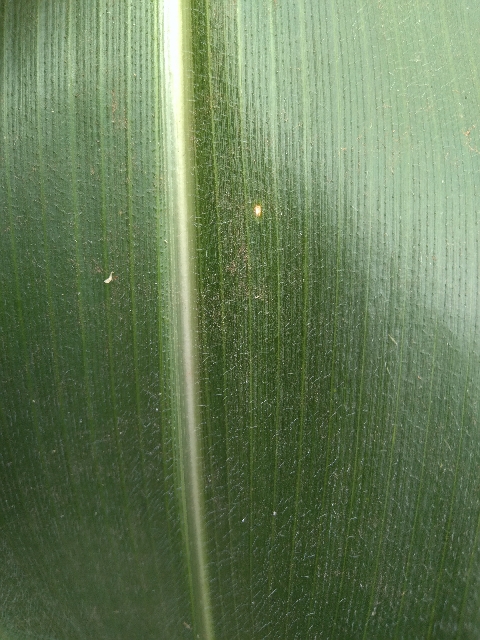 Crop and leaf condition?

maize, healthy
